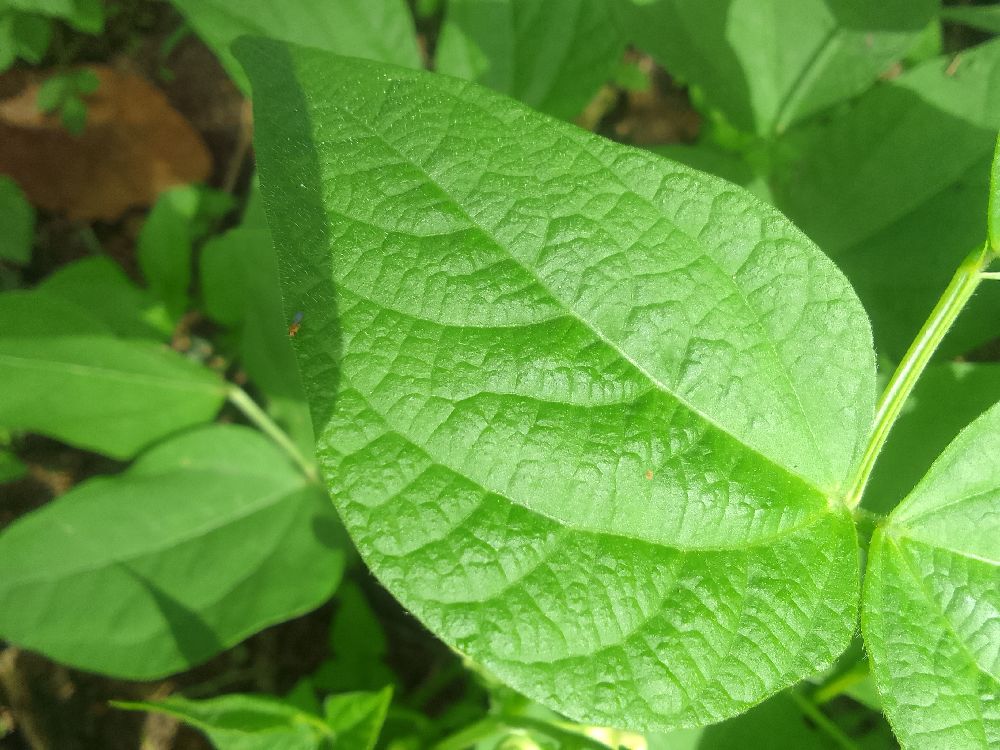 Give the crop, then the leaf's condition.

common bean, healthy
